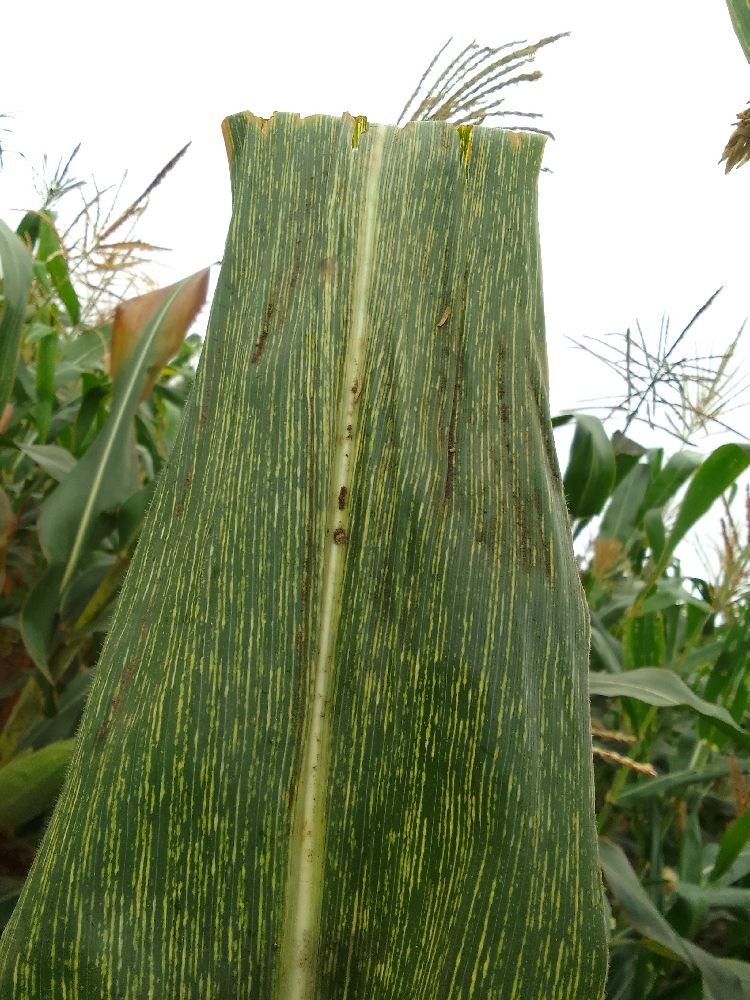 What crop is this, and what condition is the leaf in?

maize, maize streak virus
